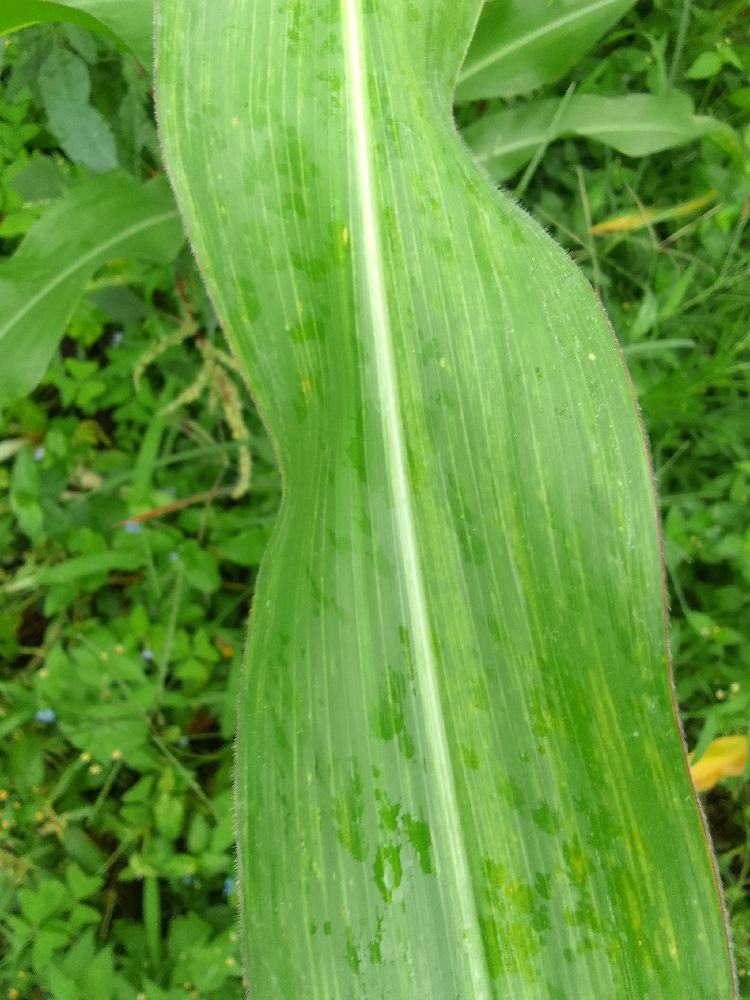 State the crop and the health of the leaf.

maize, maize lethal necrosis
